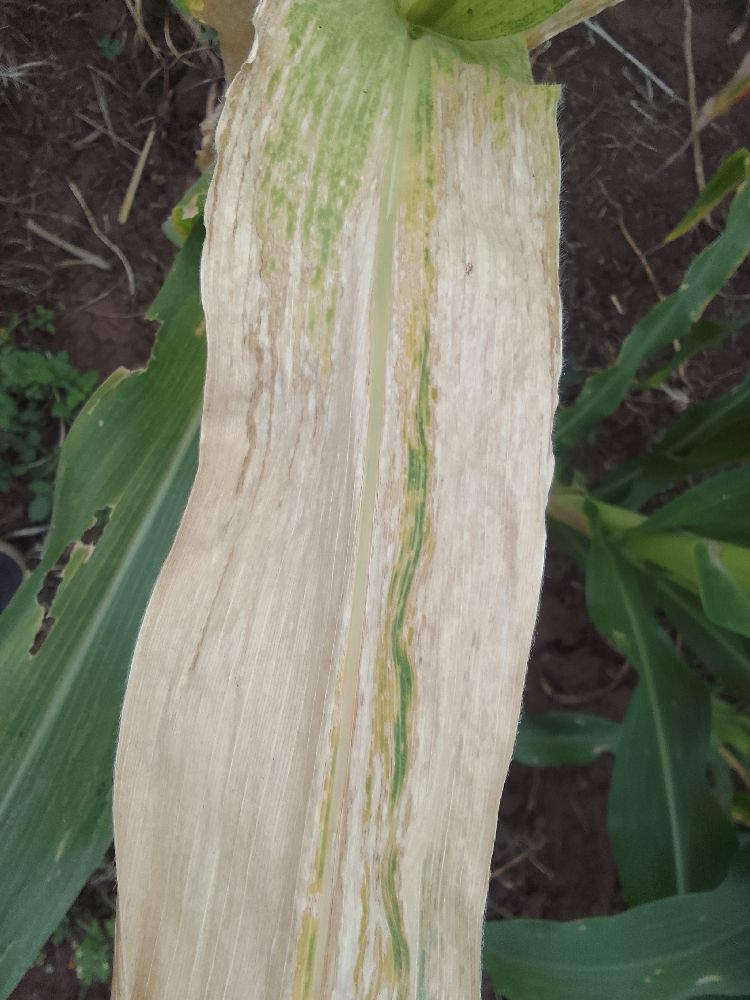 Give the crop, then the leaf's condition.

maize, maize lethal necrosis
